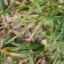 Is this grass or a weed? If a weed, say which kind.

grass
